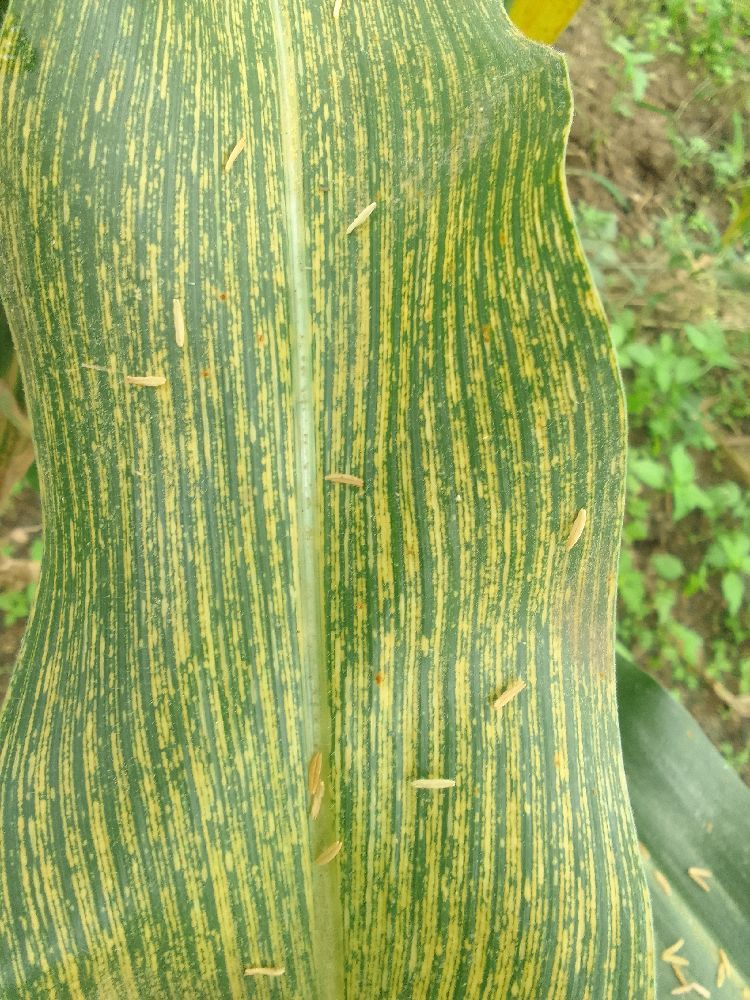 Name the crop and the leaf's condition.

maize, maize streak virus
